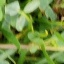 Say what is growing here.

unstructured weed
